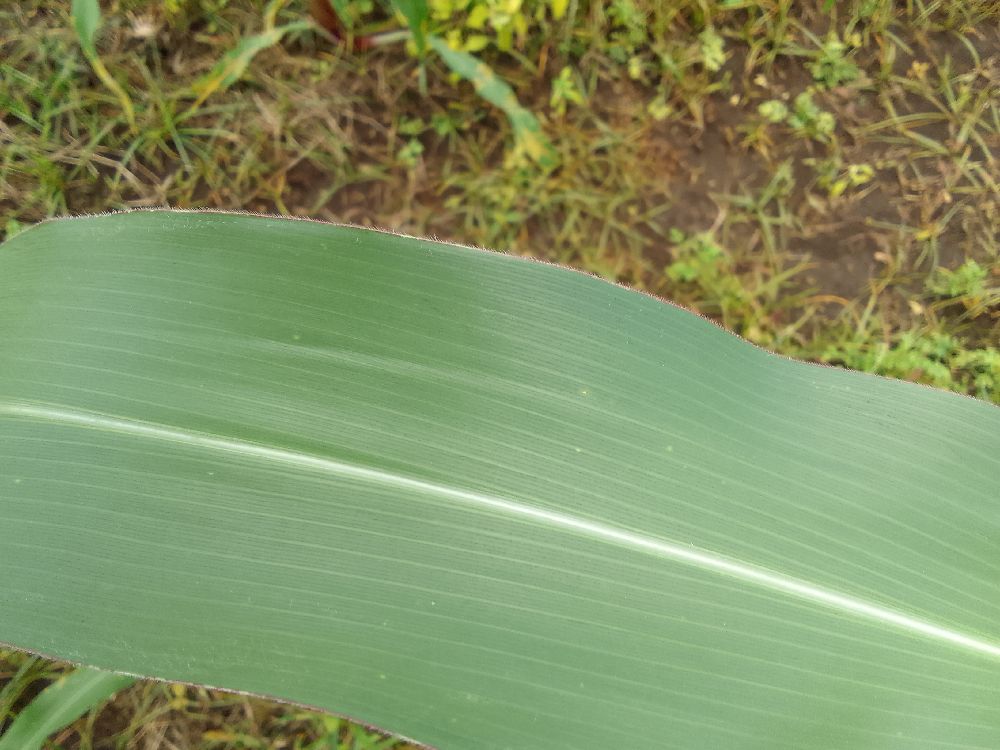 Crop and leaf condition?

maize, healthy
